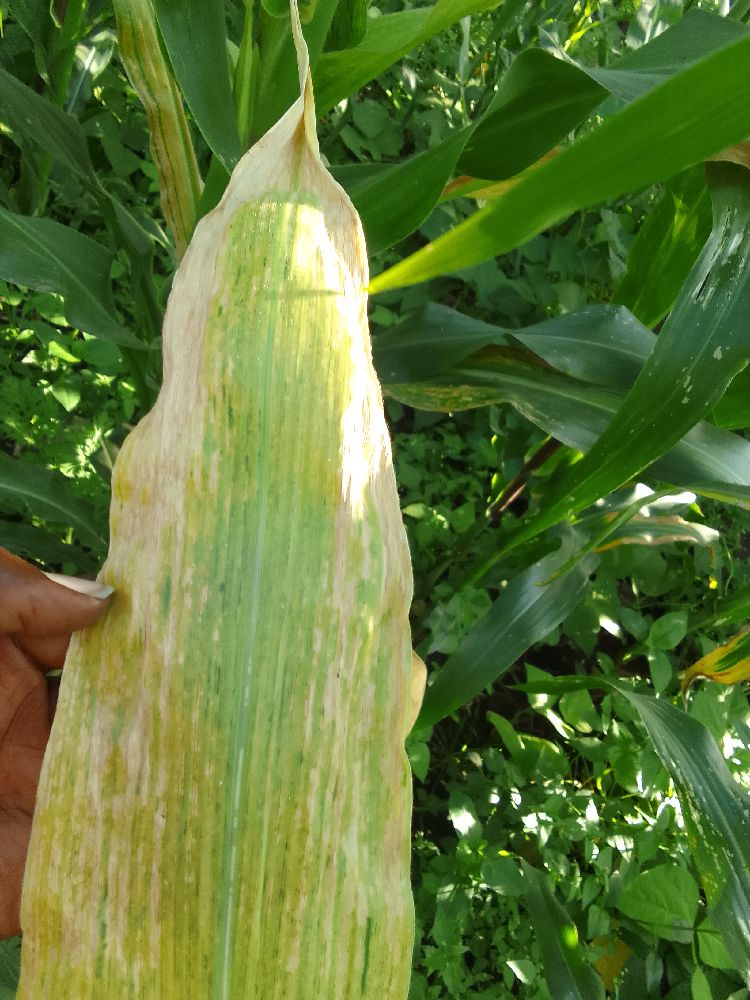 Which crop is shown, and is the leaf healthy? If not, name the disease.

maize, maize lethal necrosis
